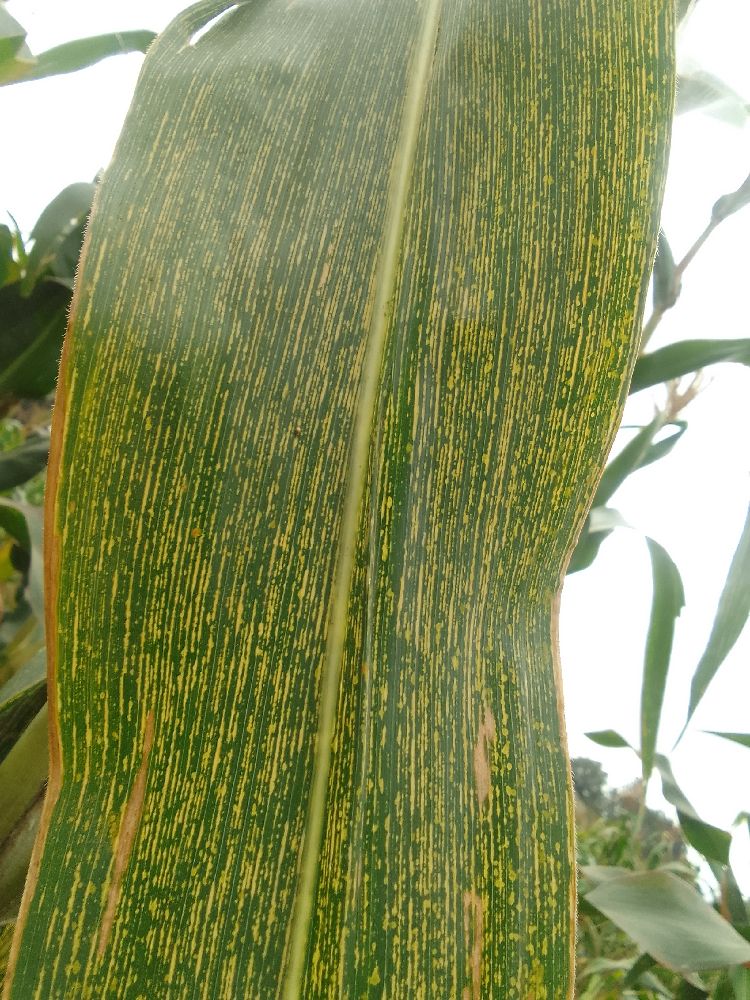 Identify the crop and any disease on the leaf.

maize, maize streak virus
